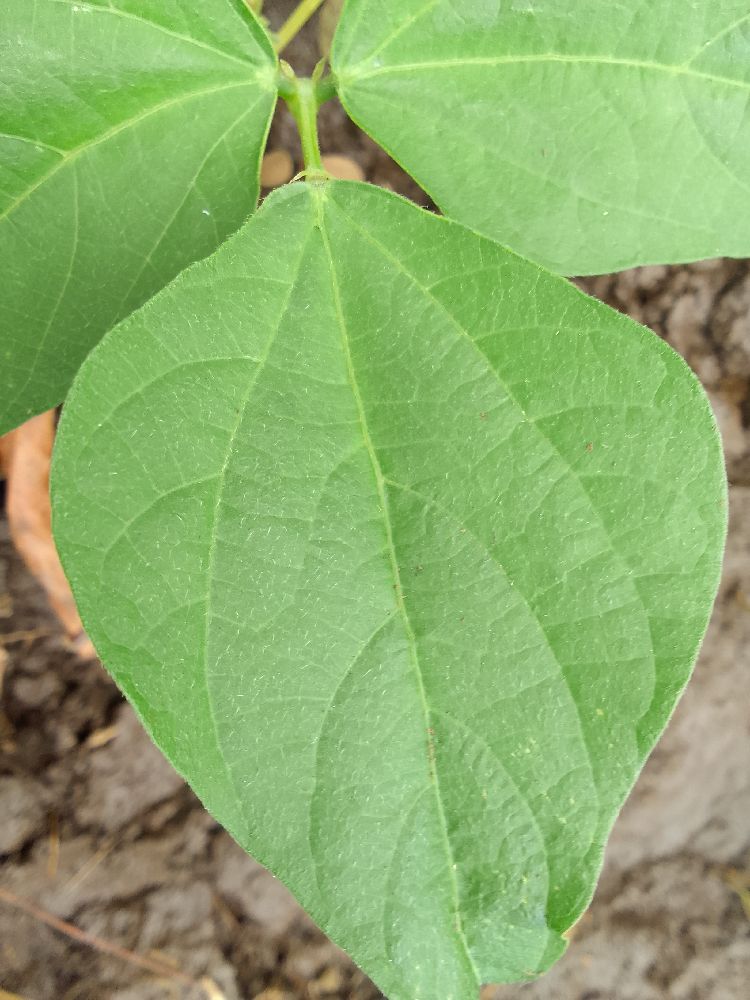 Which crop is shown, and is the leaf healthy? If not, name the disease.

common bean, healthy
